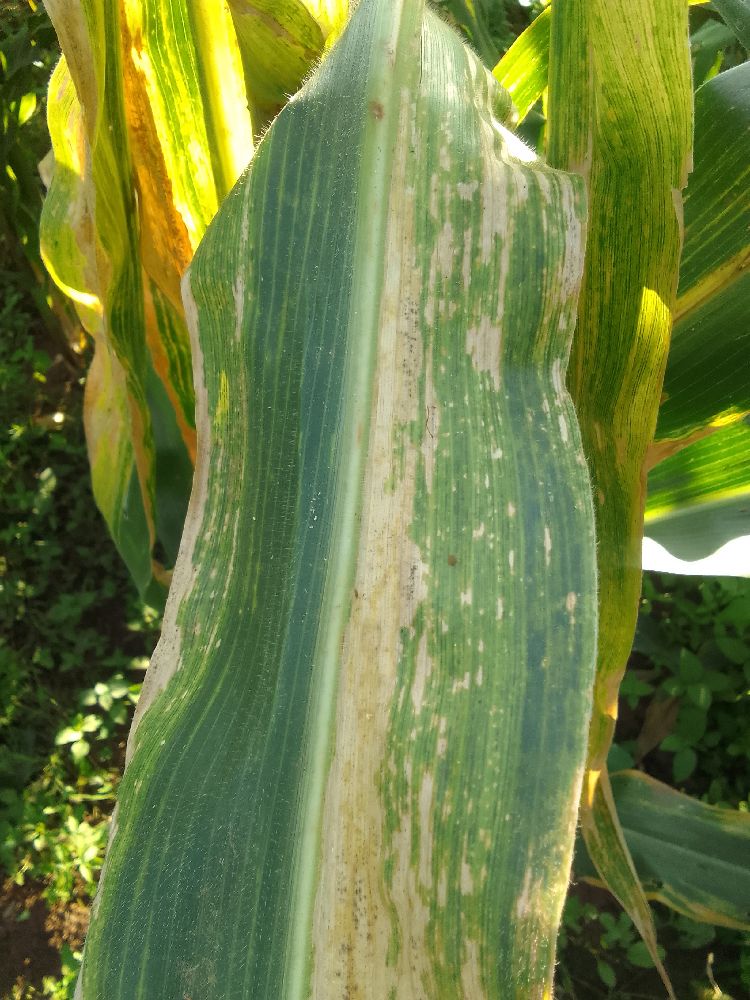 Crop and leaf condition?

maize, maize lethal necrosis
